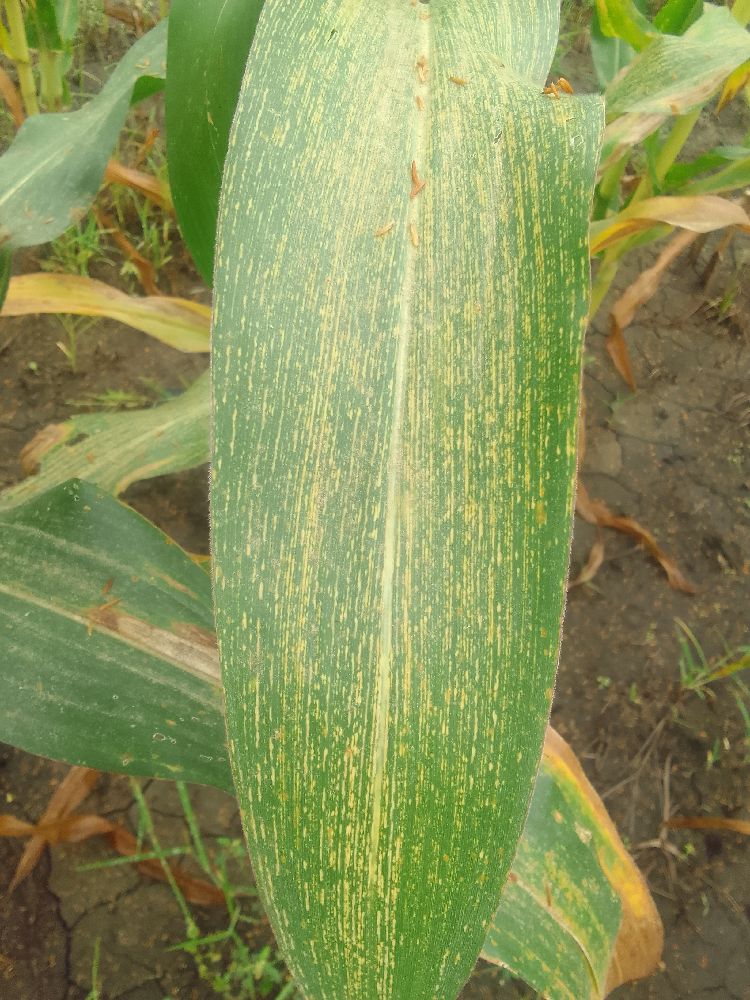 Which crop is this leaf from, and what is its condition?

maize, maize streak virus
